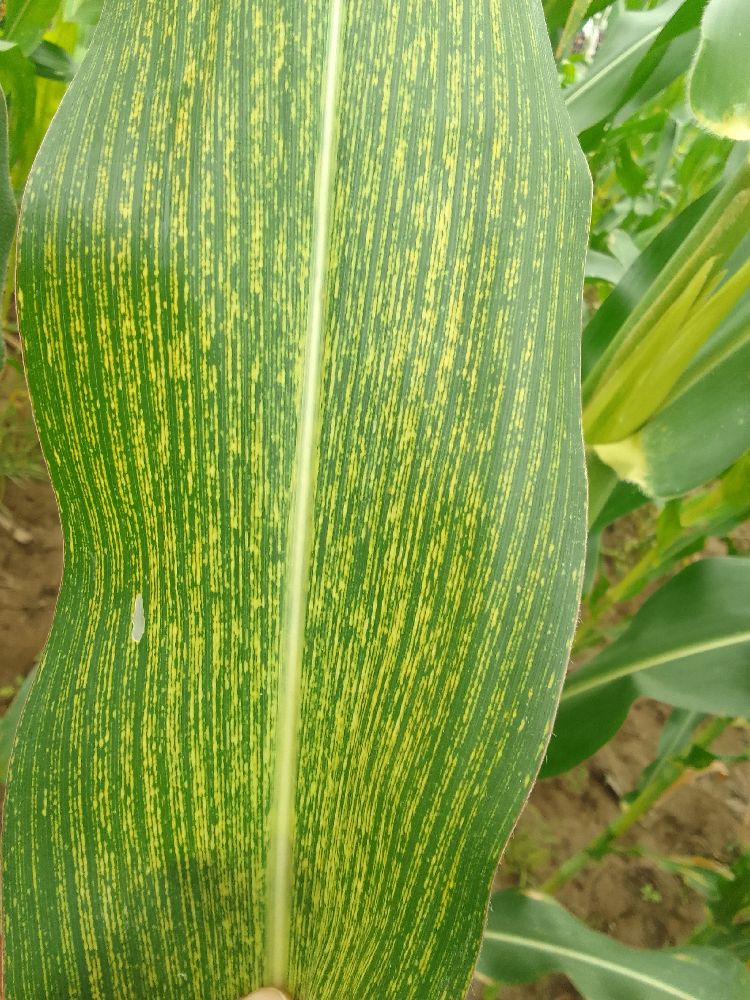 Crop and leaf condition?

maize, maize streak virus
